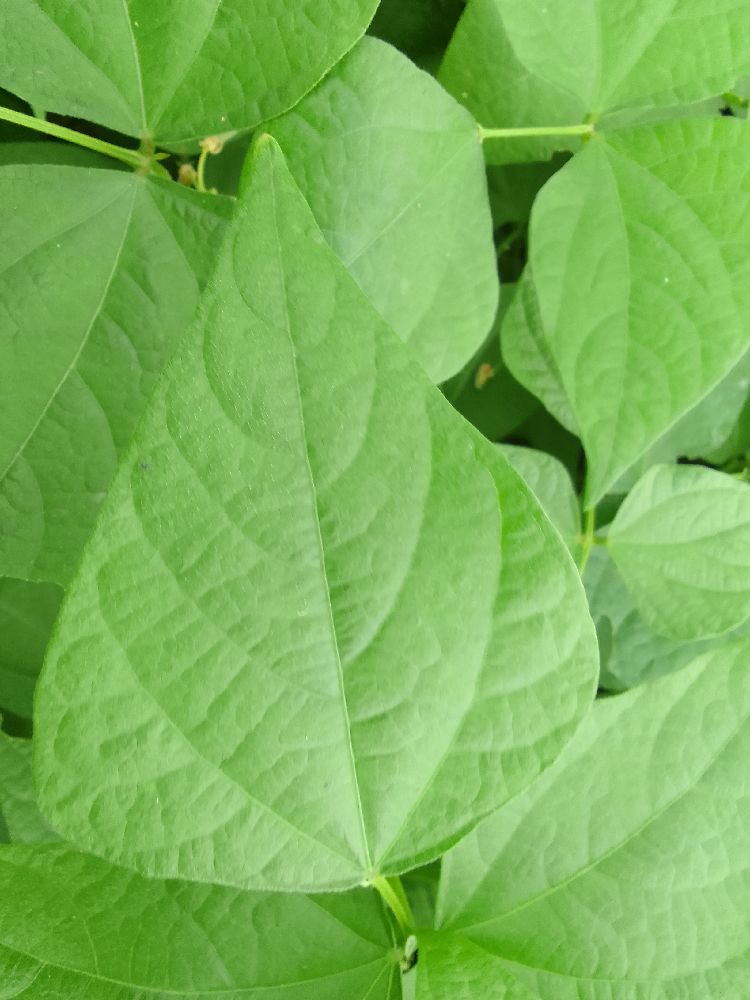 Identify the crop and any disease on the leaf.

common bean, healthy
